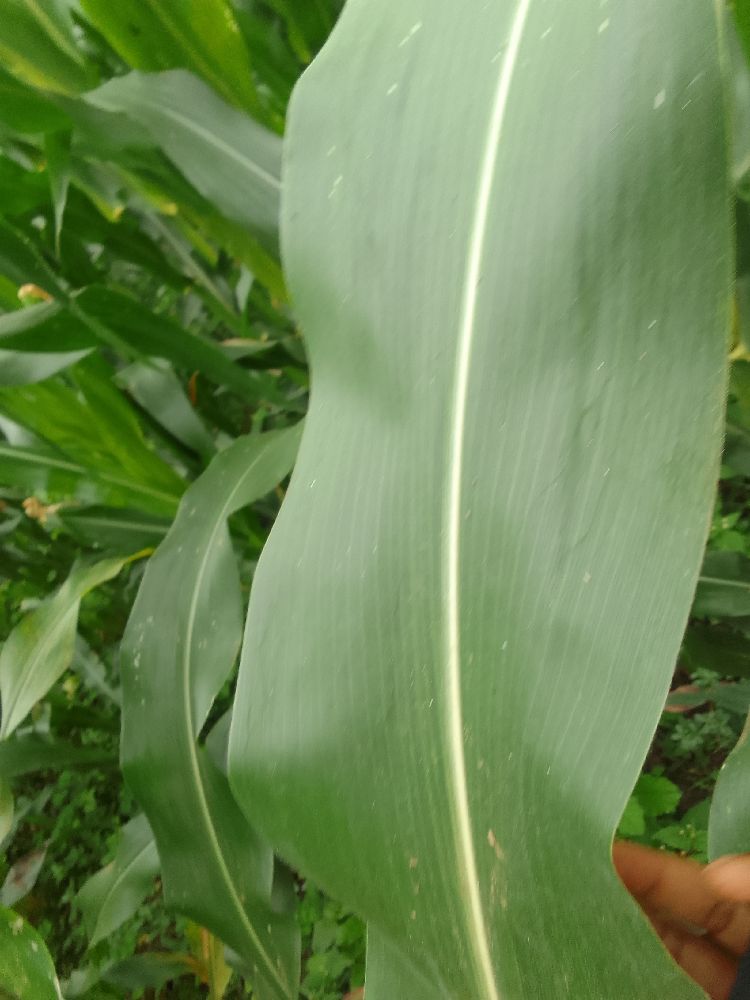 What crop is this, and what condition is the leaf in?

maize, healthy
